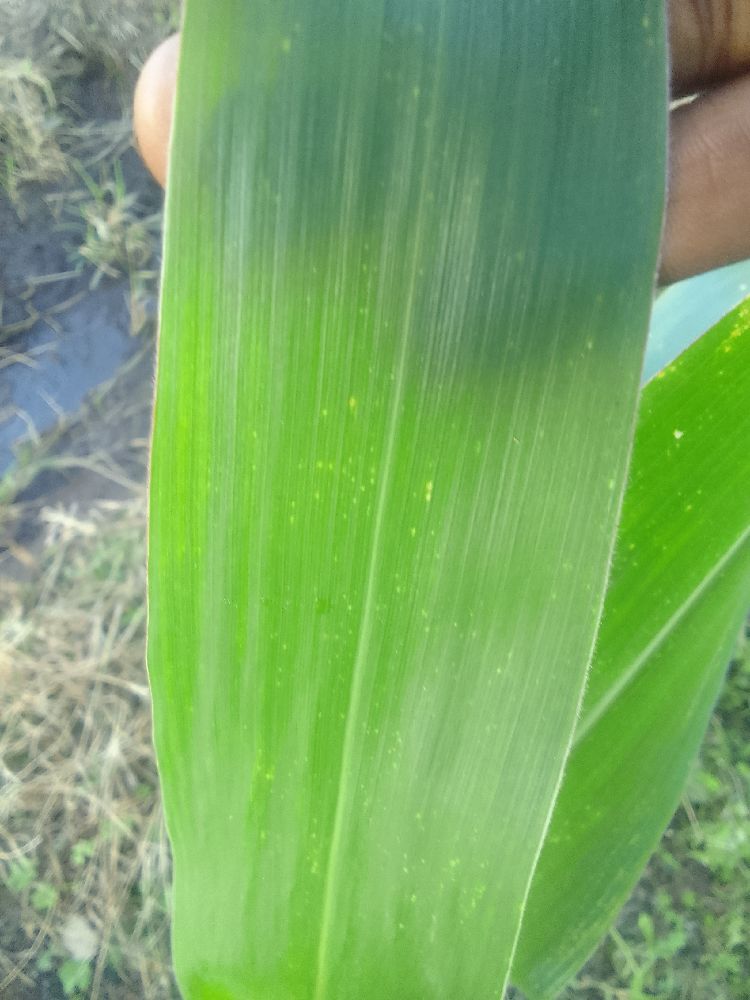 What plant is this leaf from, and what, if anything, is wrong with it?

maize, healthy
